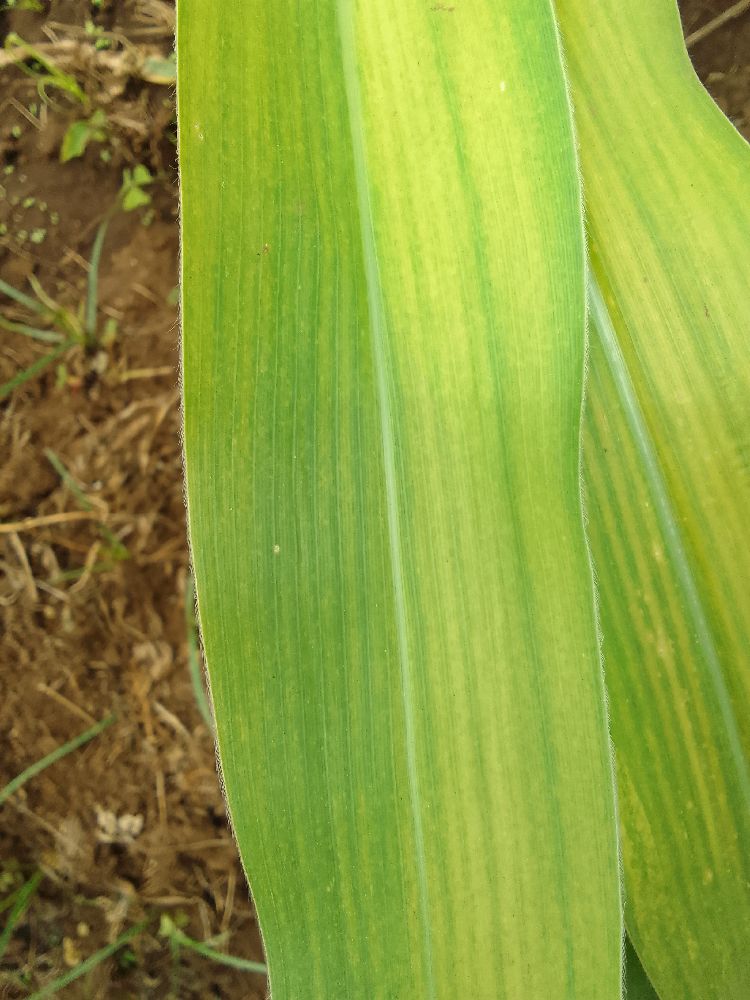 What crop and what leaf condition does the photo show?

maize, maize lethal necrosis
